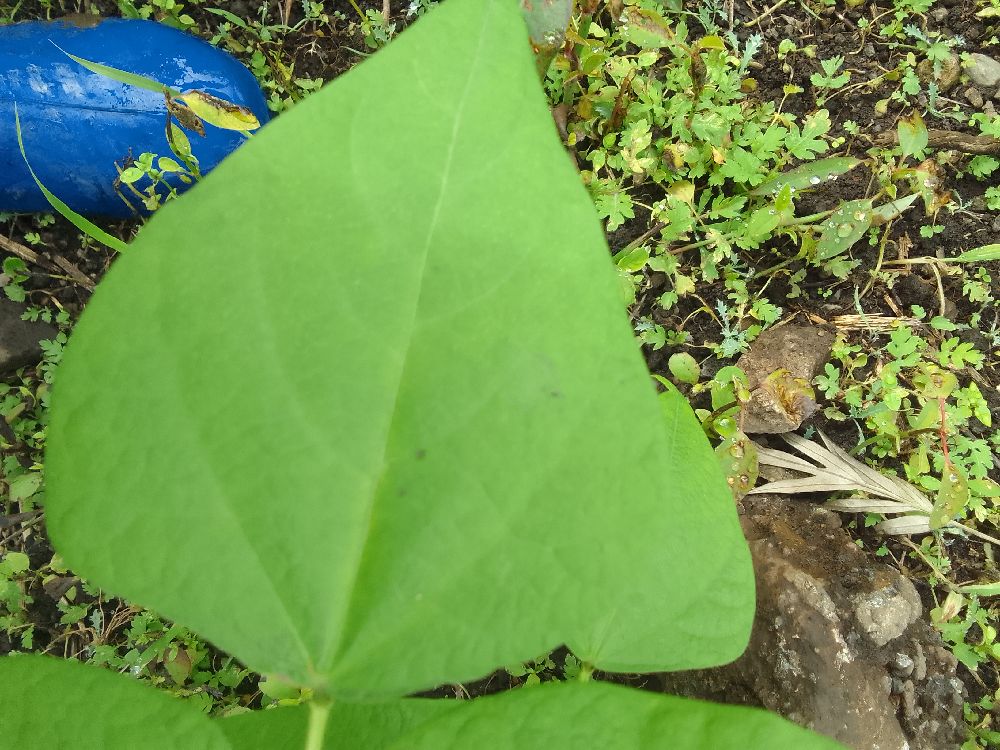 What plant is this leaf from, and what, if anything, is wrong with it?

common bean, healthy
